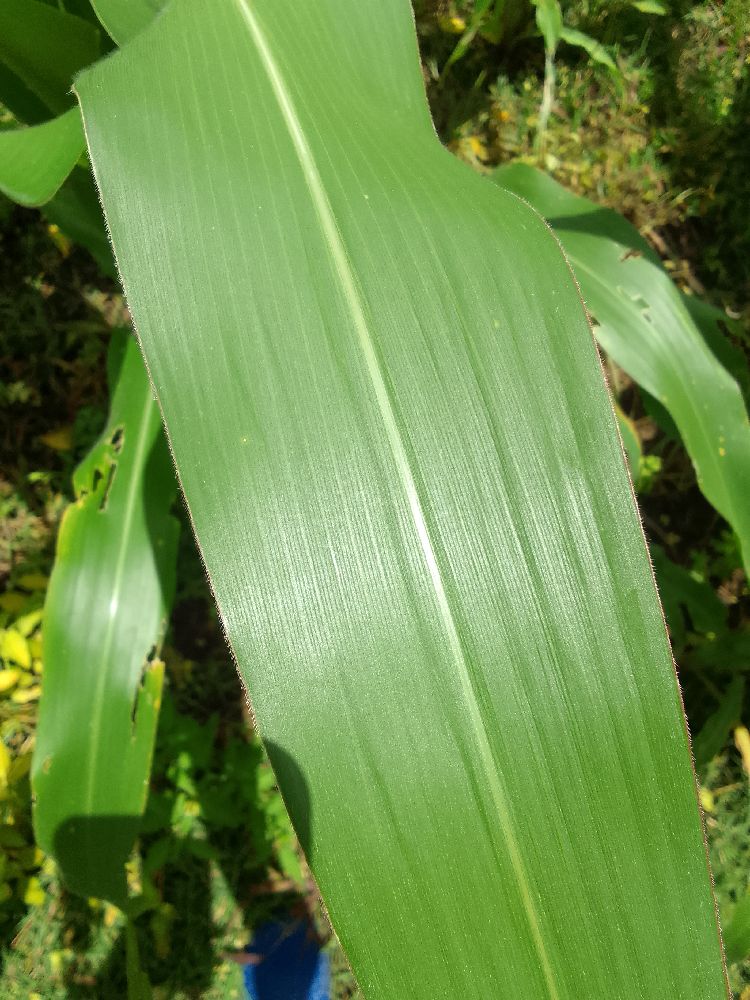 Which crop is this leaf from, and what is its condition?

maize, healthy
